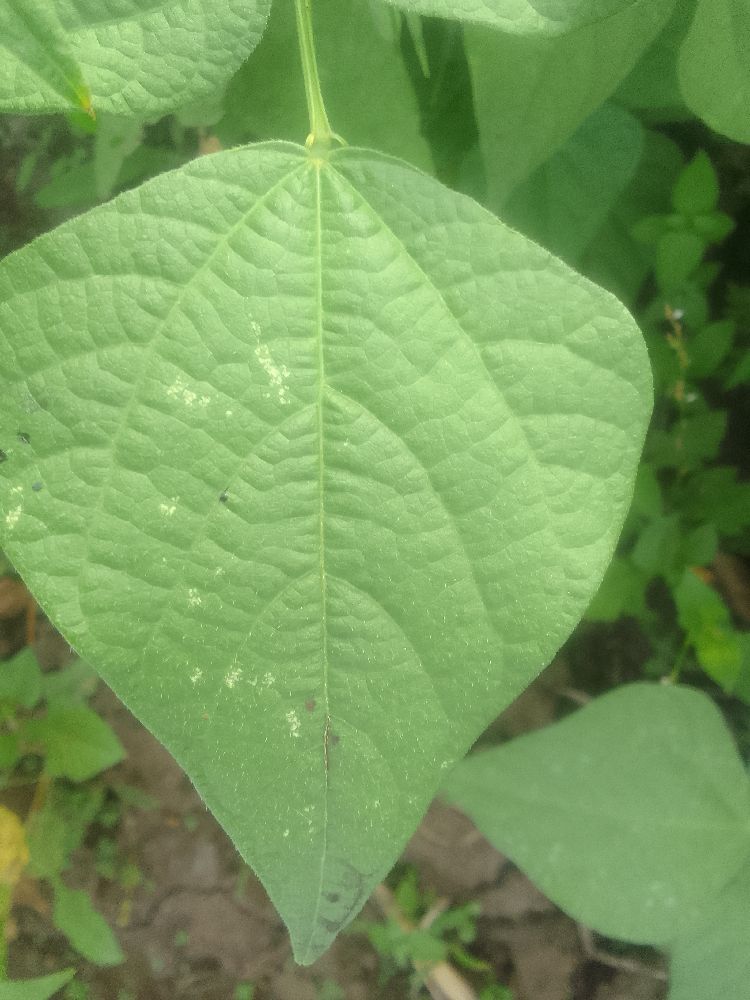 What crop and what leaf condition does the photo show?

common bean, healthy
